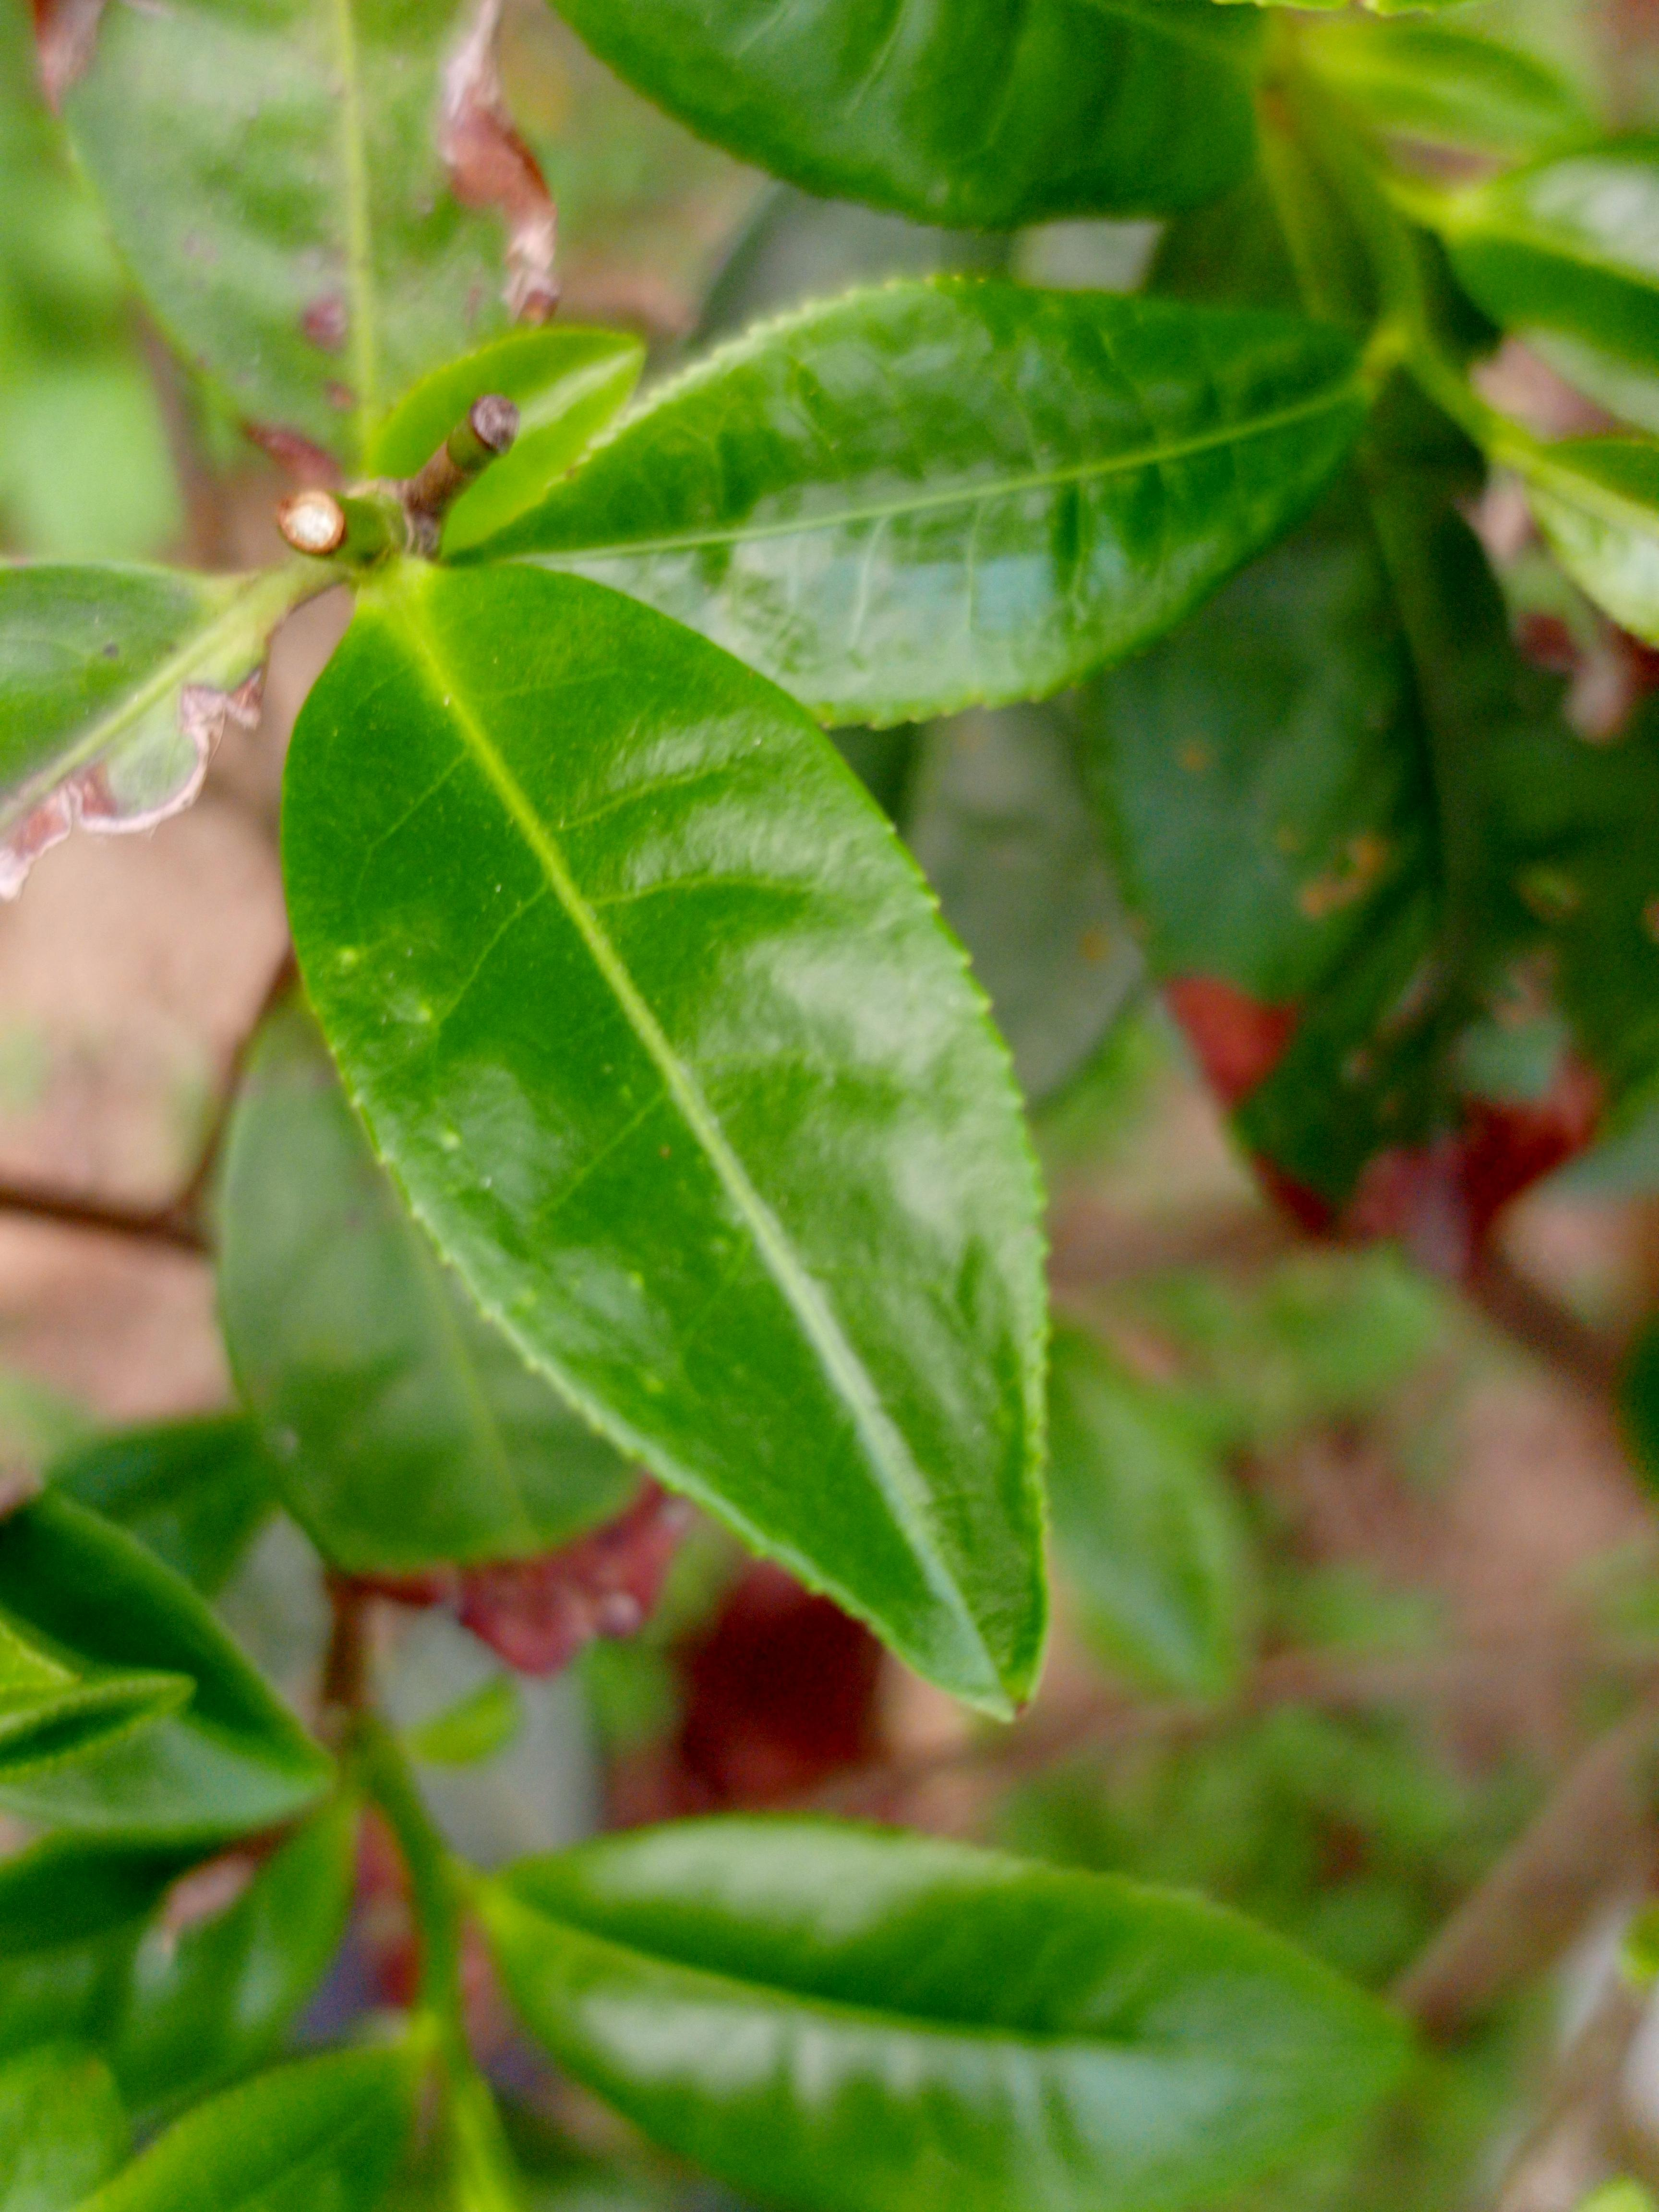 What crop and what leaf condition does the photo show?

tea, healthy leaf
